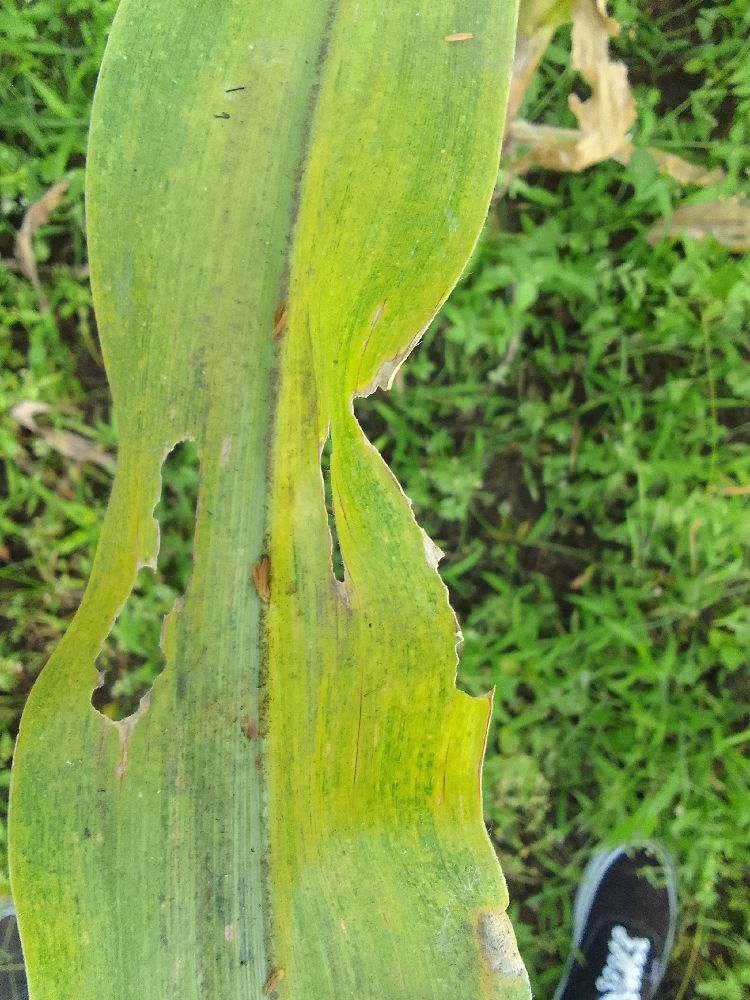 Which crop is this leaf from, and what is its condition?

maize, maize lethal necrosis
